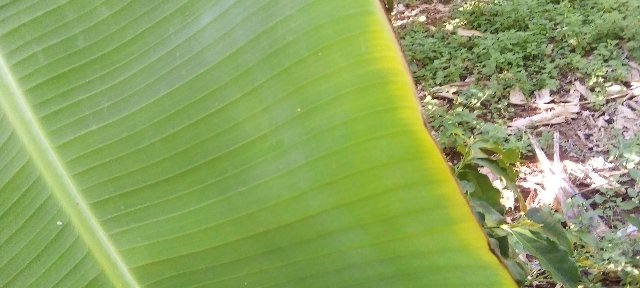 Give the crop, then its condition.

banana, healthy
